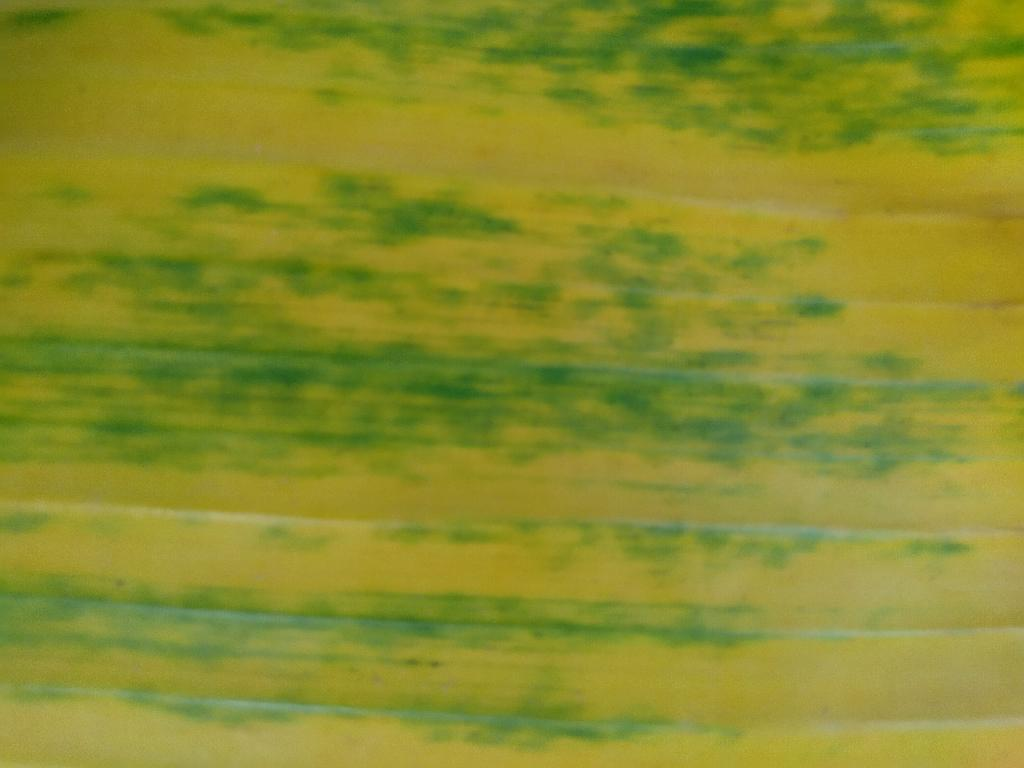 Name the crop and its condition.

banana, fusarium wilt race 1
